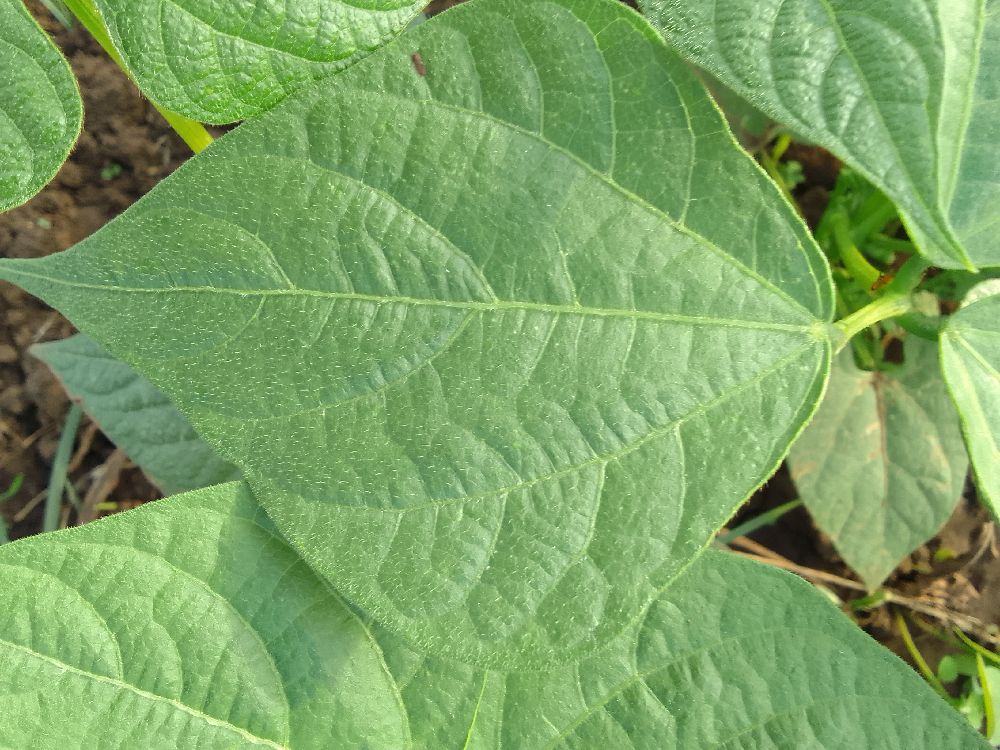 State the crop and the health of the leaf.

common bean, healthy
